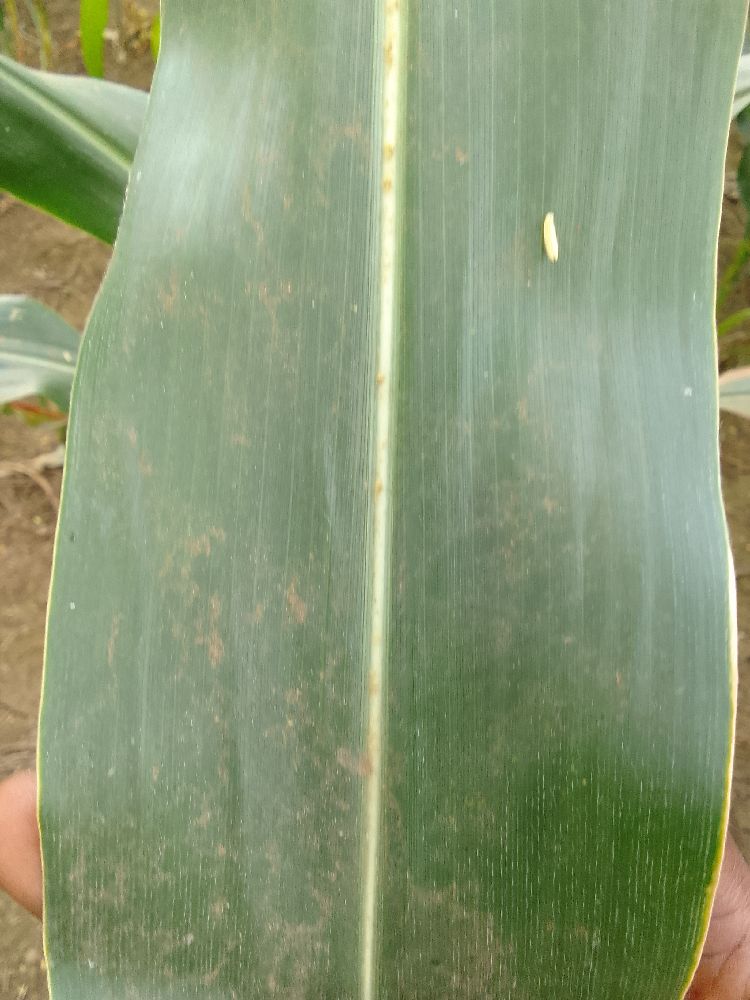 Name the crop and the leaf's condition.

maize, healthy
